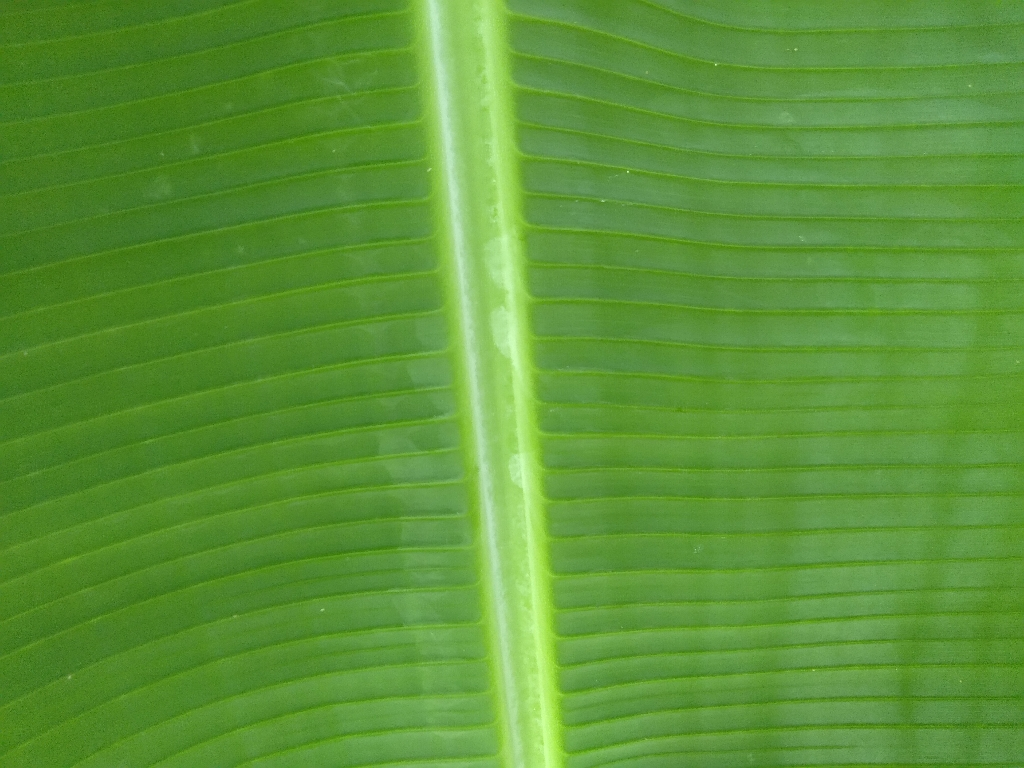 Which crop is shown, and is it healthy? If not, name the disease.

banana, healthy
